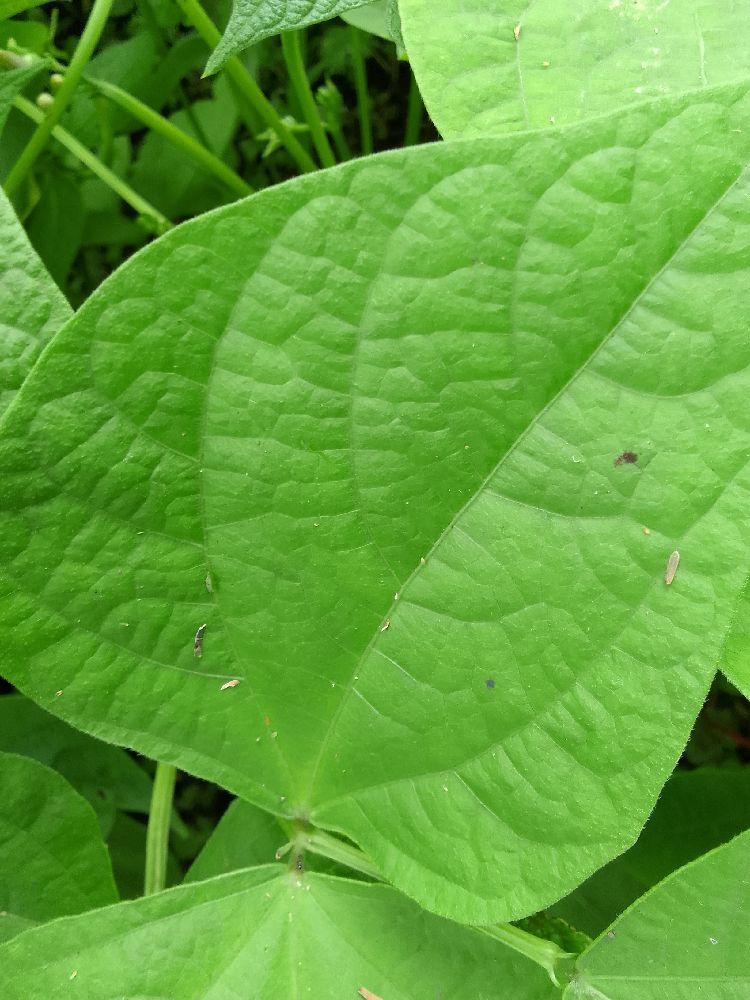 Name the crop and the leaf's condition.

common bean, healthy
